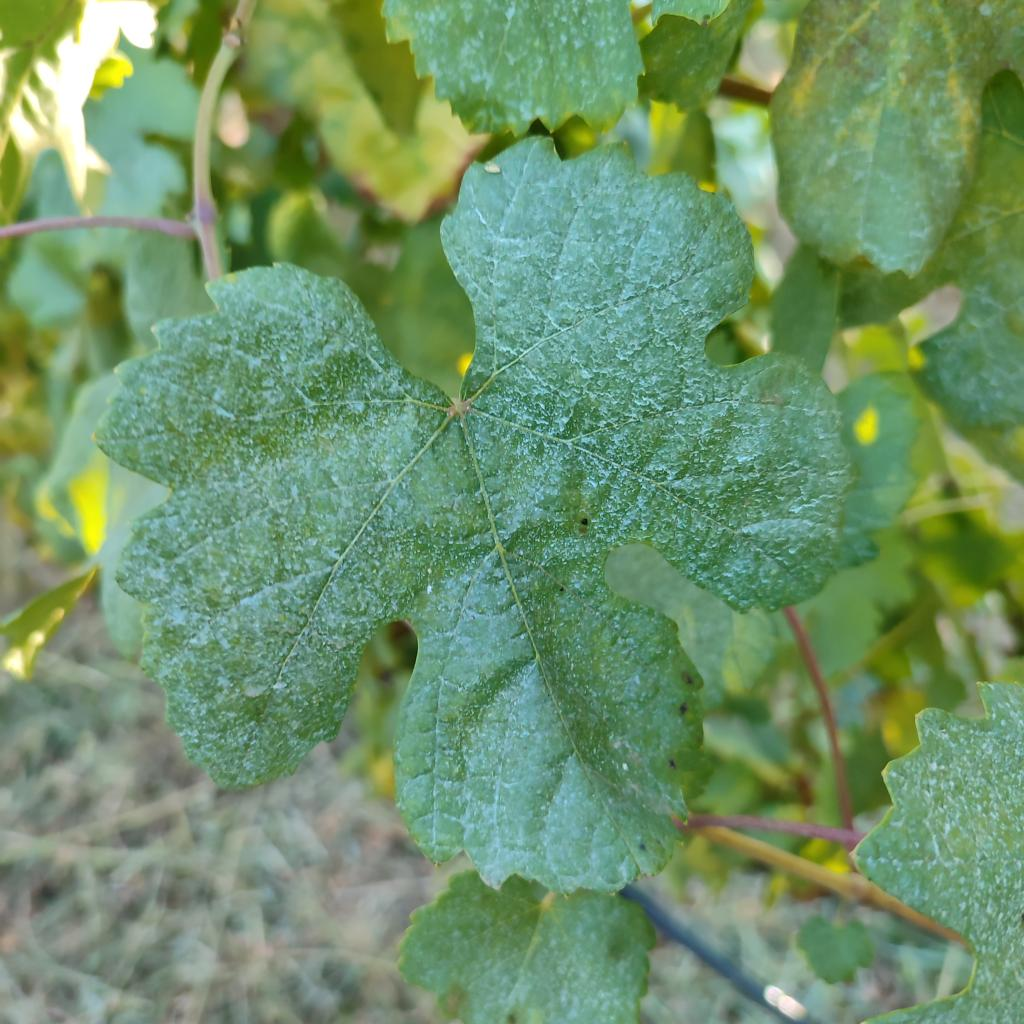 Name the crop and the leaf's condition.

grapevine, healthy
